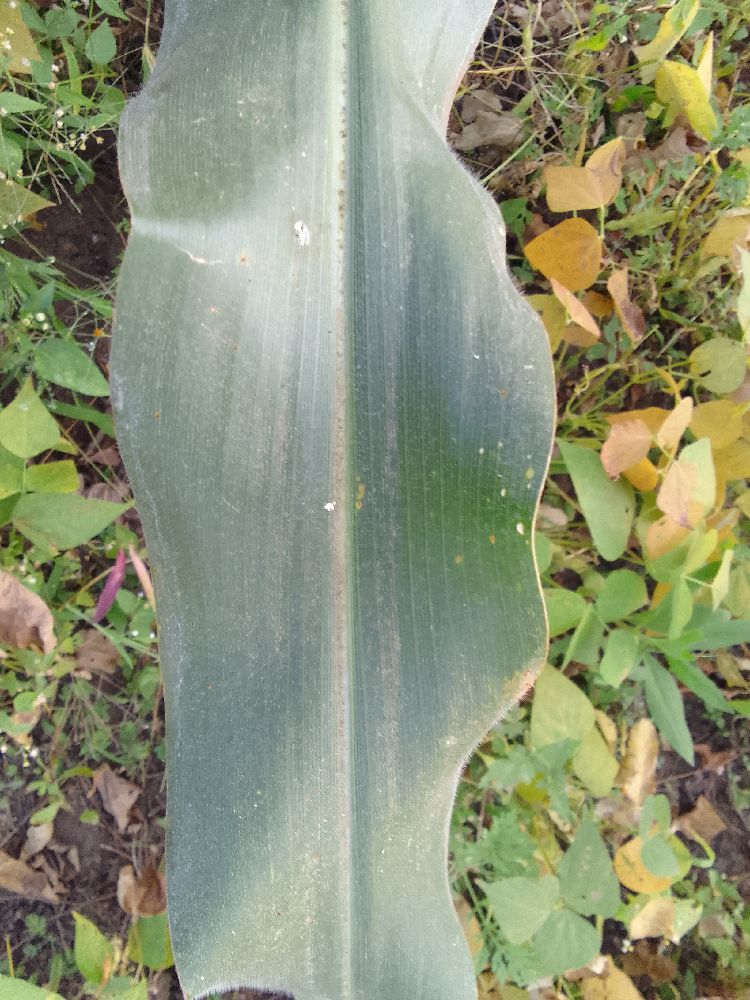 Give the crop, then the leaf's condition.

maize, healthy
